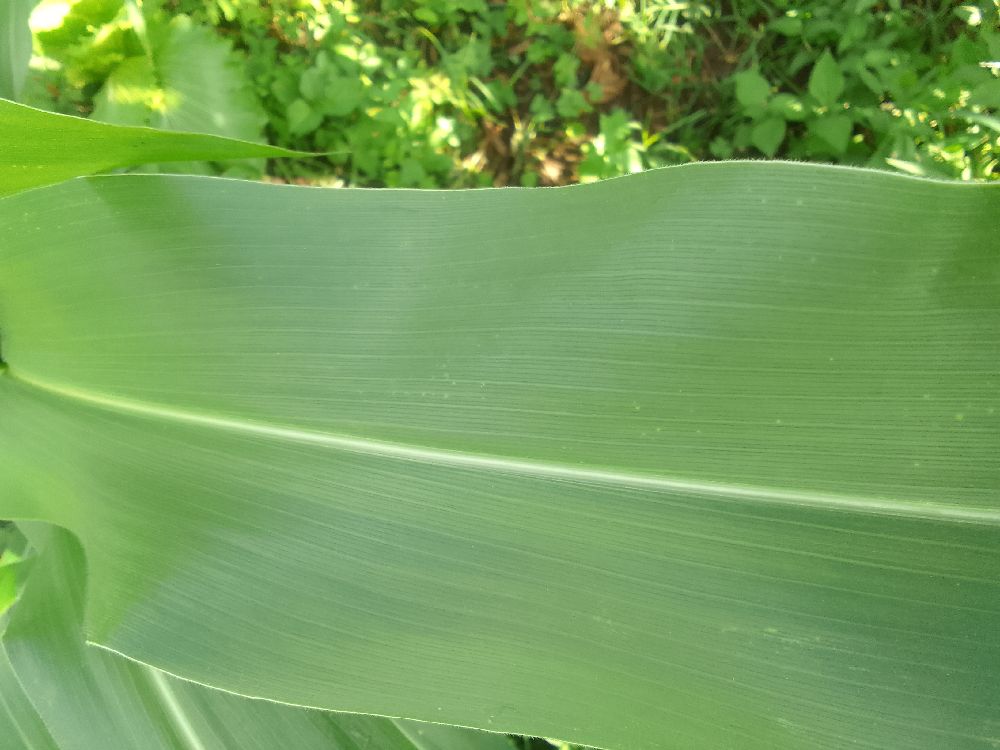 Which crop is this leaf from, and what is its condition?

maize, healthy
